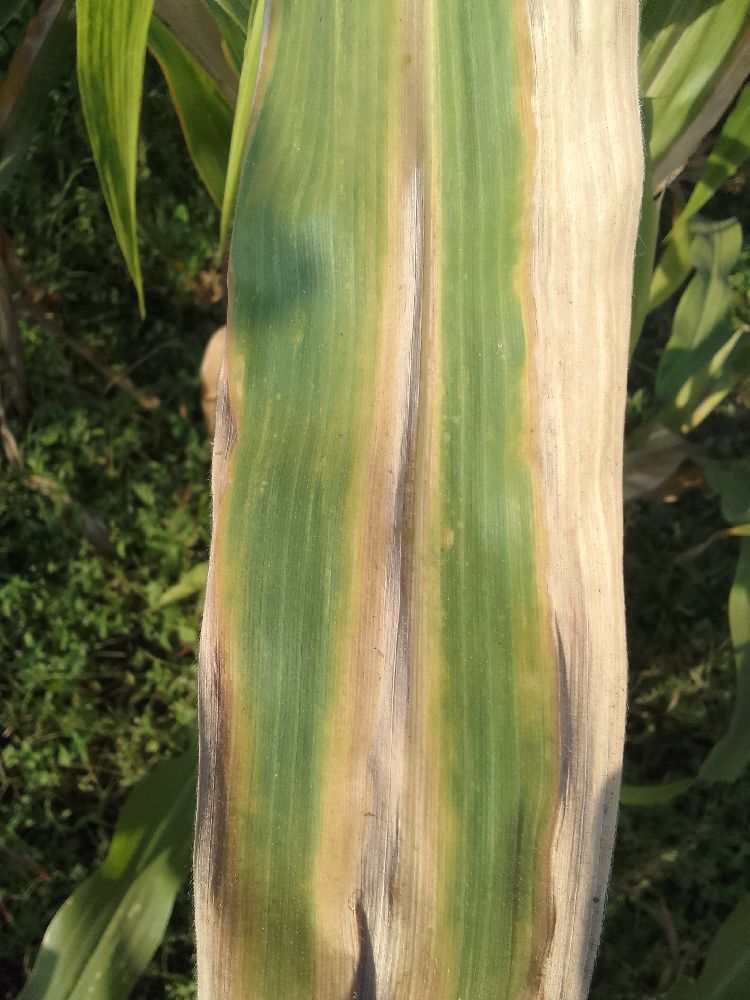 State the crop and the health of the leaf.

maize, maize lethal necrosis
